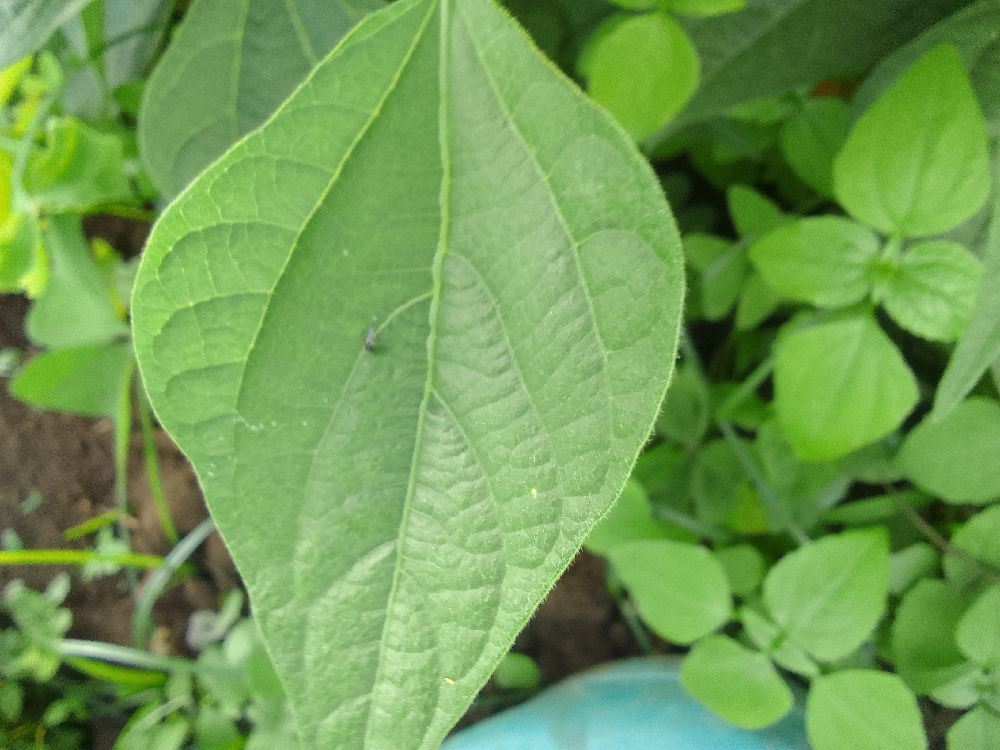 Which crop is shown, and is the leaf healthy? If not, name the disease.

common bean, healthy
